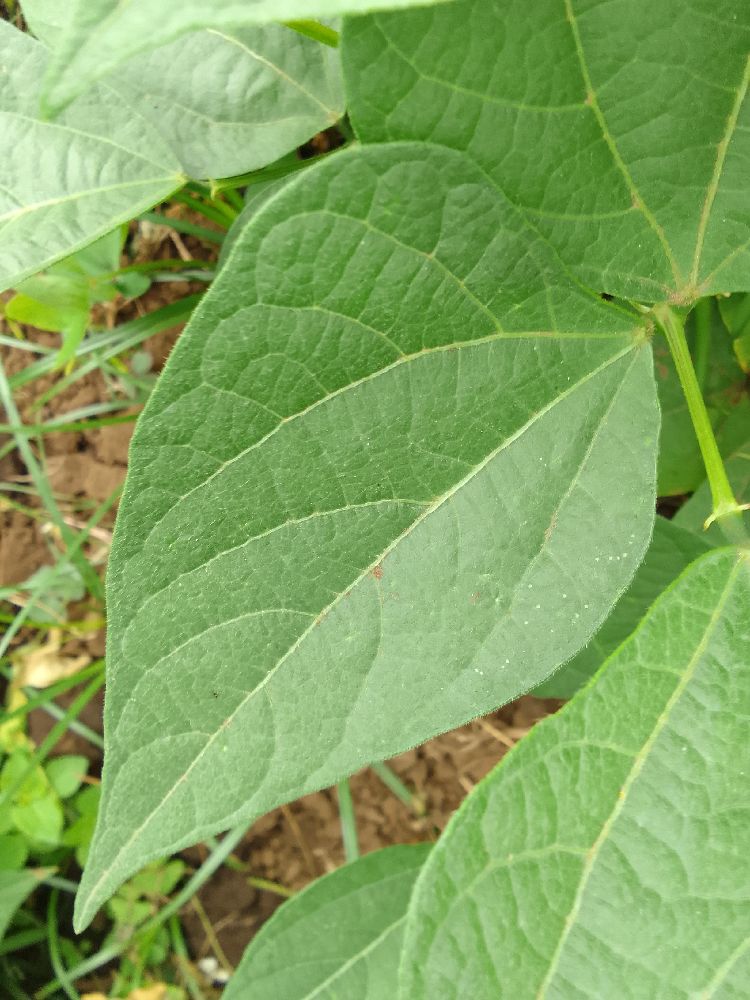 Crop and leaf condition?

common bean, healthy
